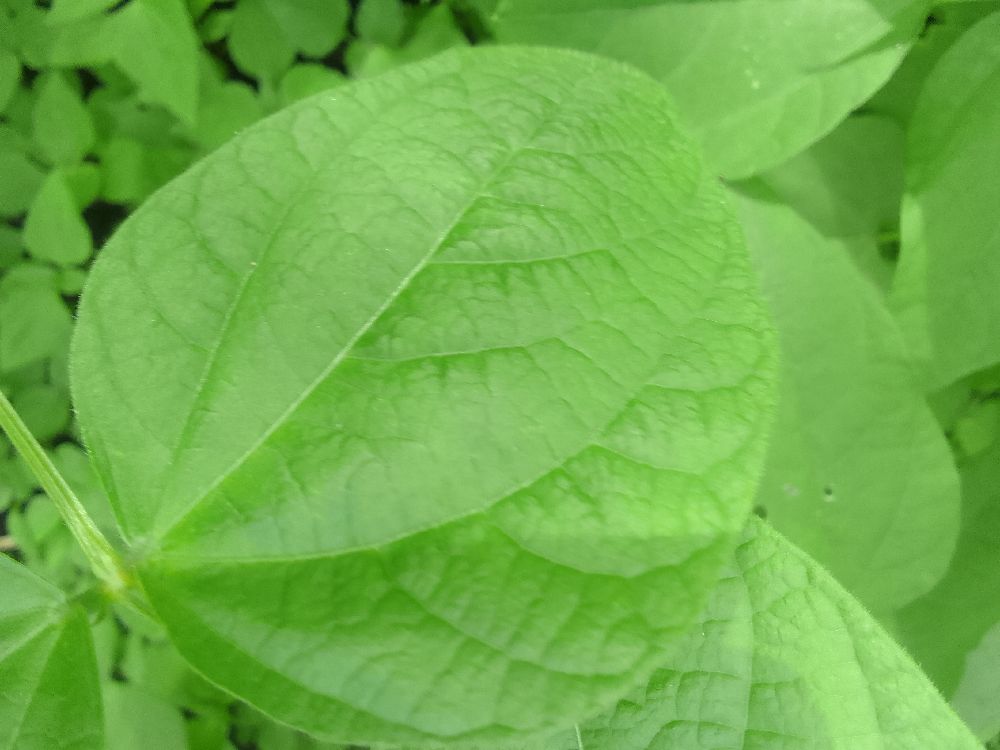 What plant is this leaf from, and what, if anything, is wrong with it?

common bean, healthy
